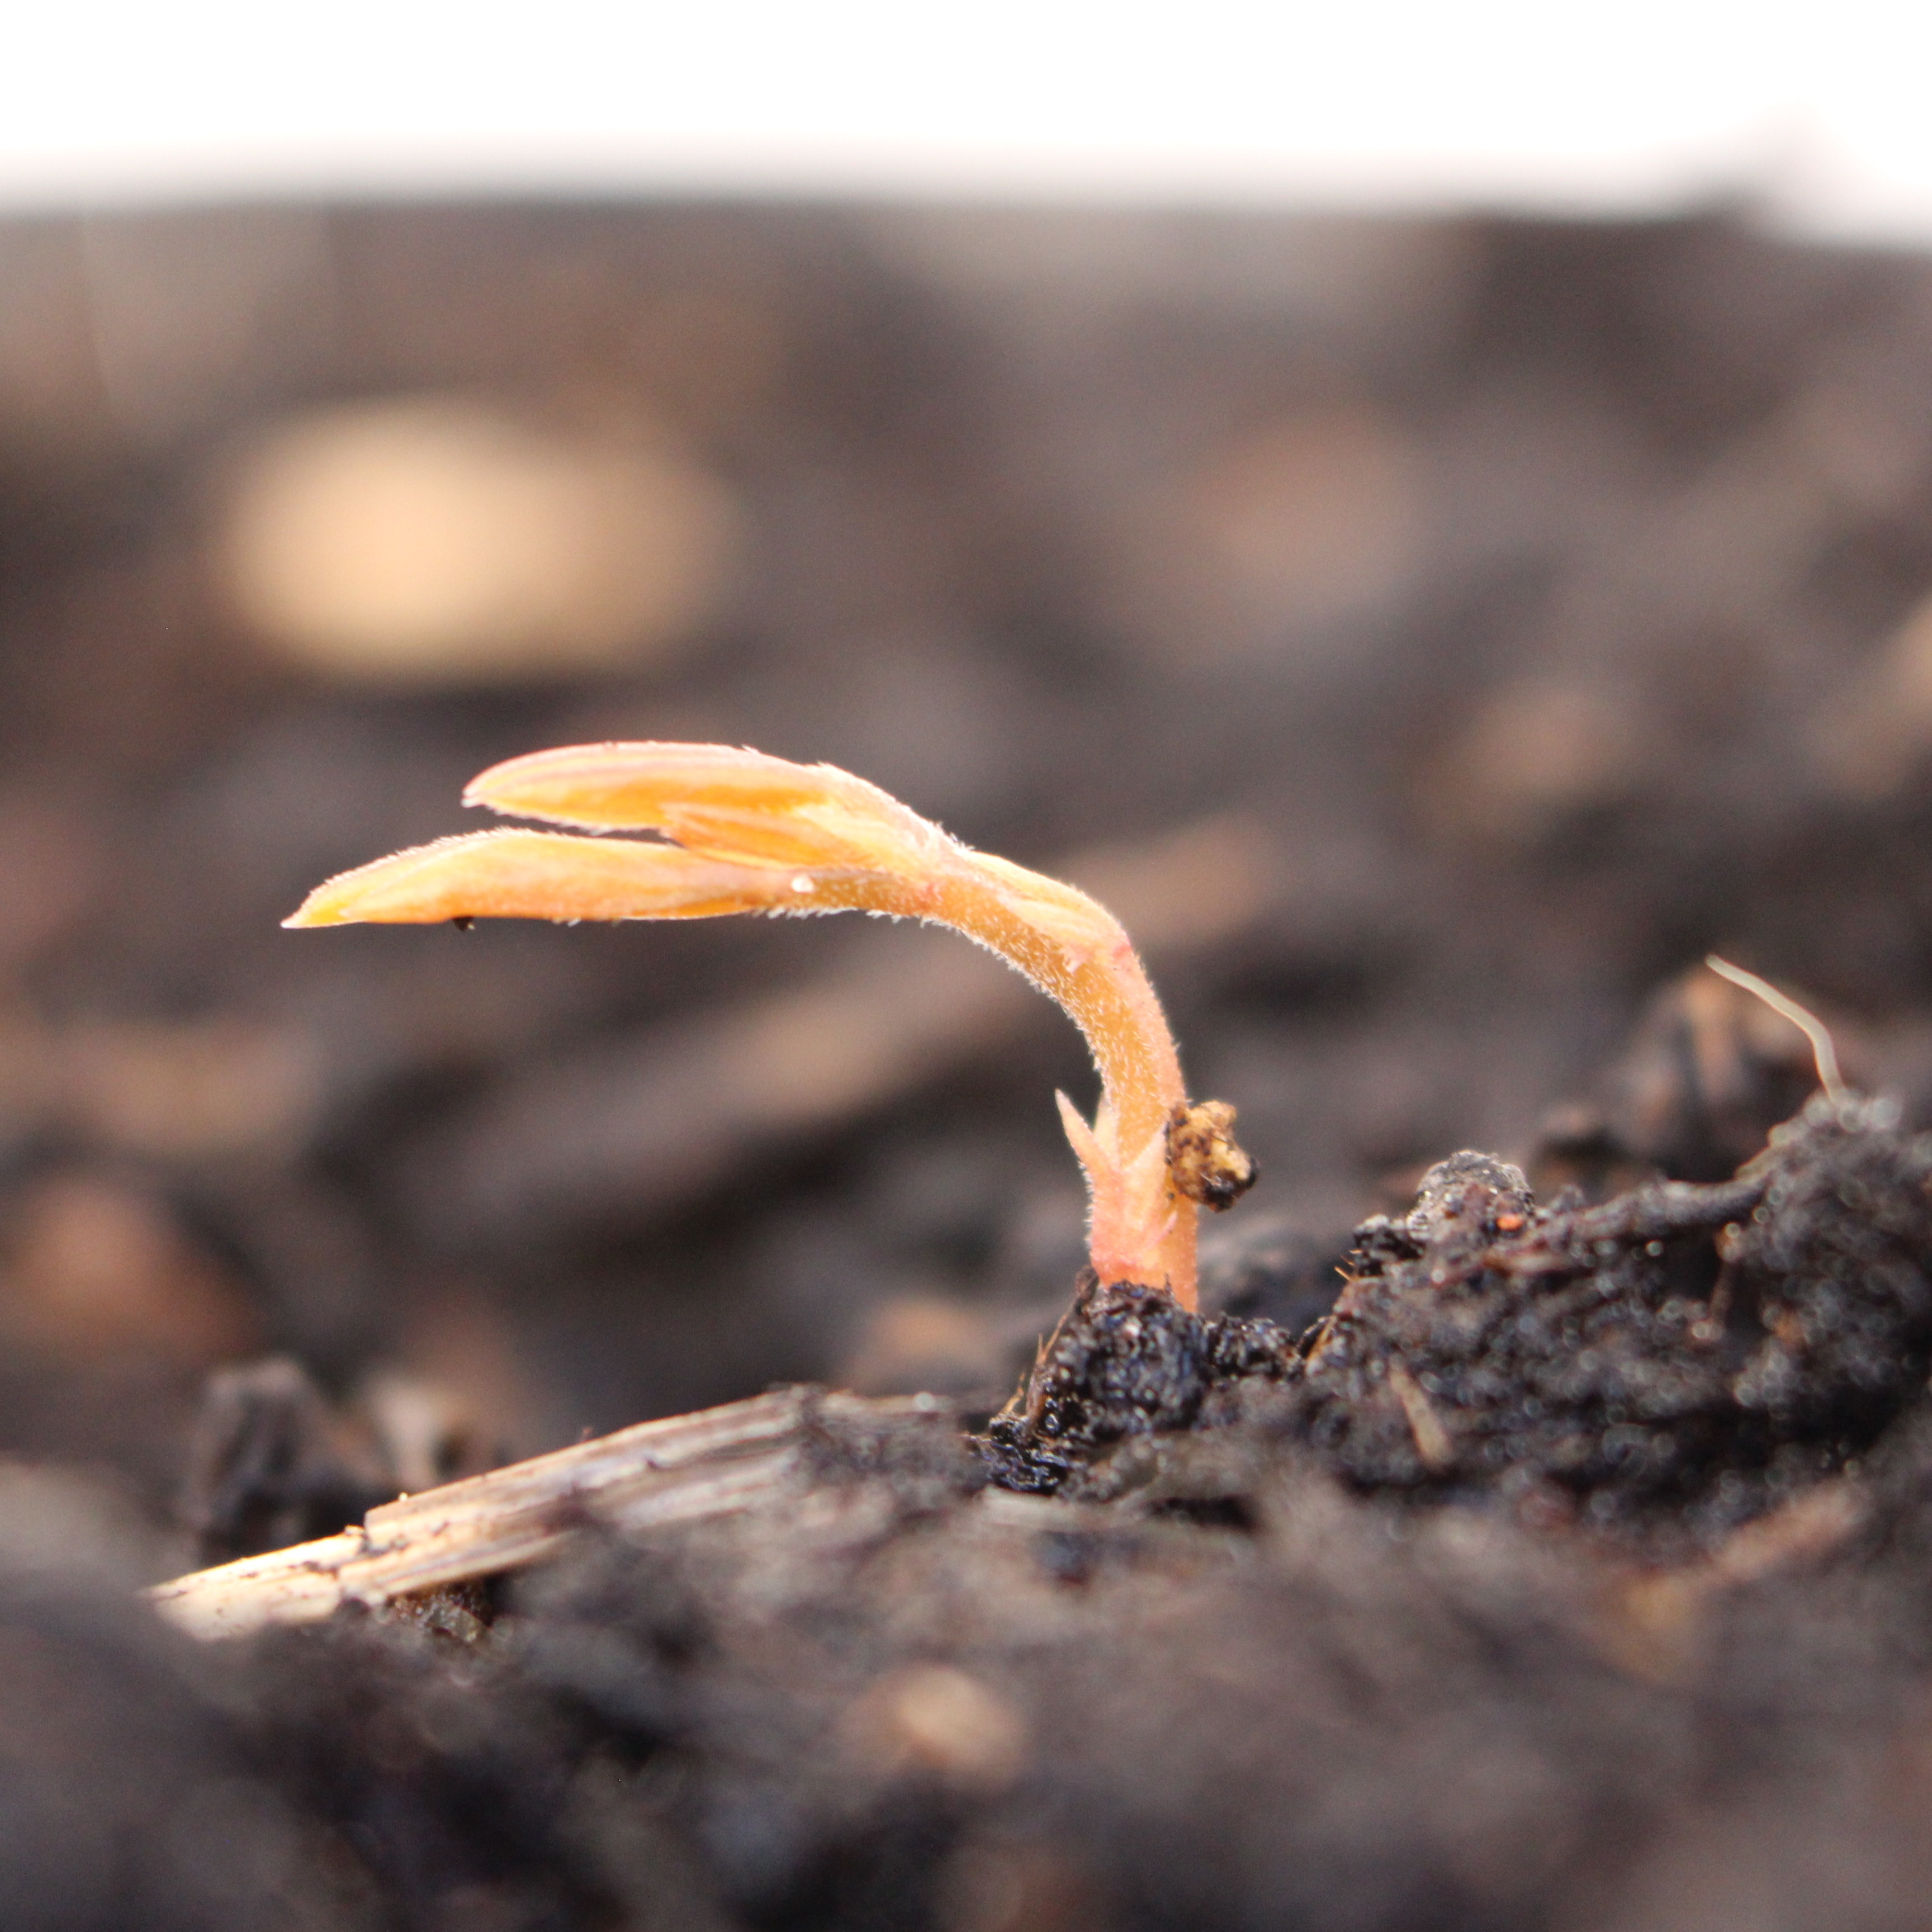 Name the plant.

Vicia sativa
